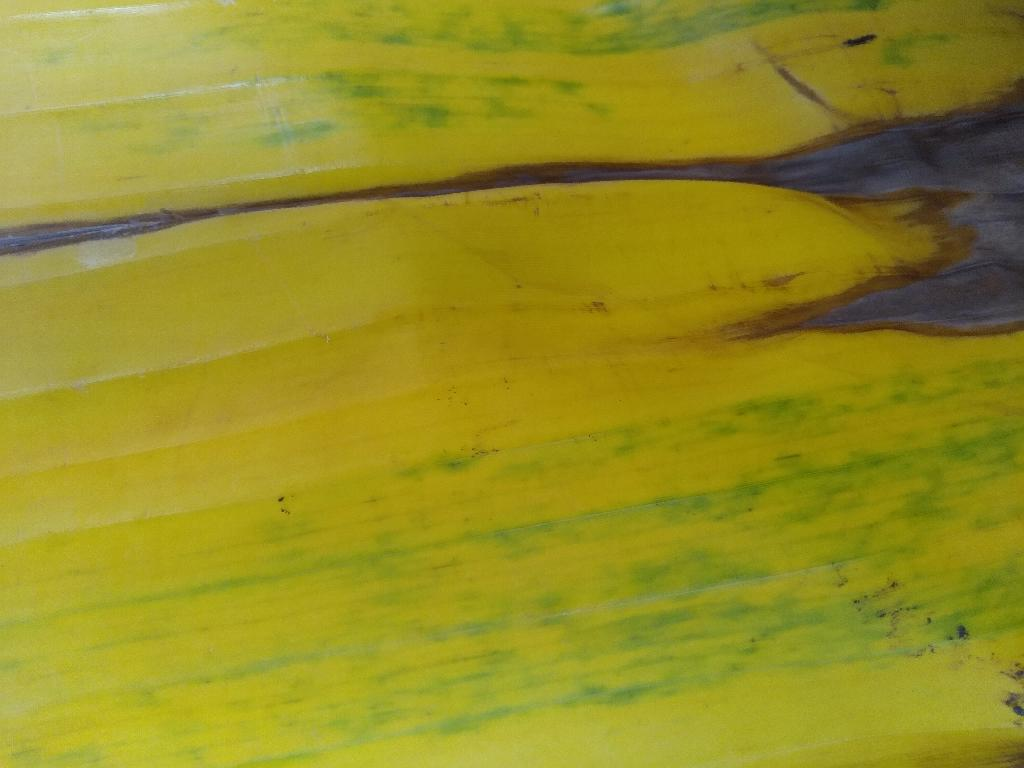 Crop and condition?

banana, fusarium wilt race 1
